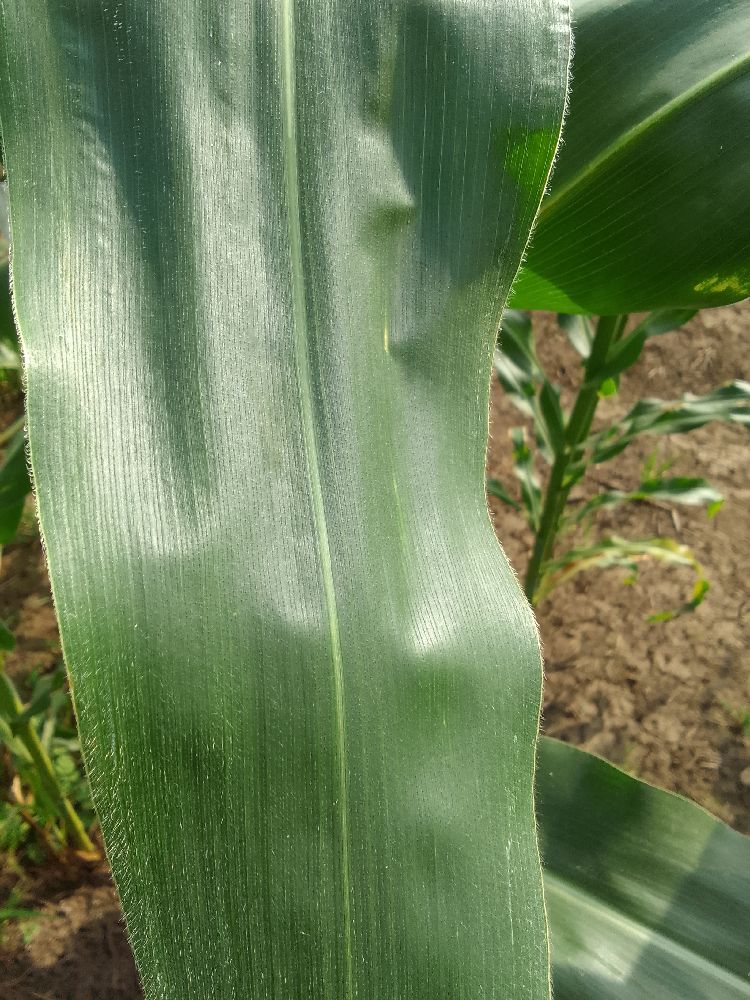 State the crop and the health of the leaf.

maize, healthy
